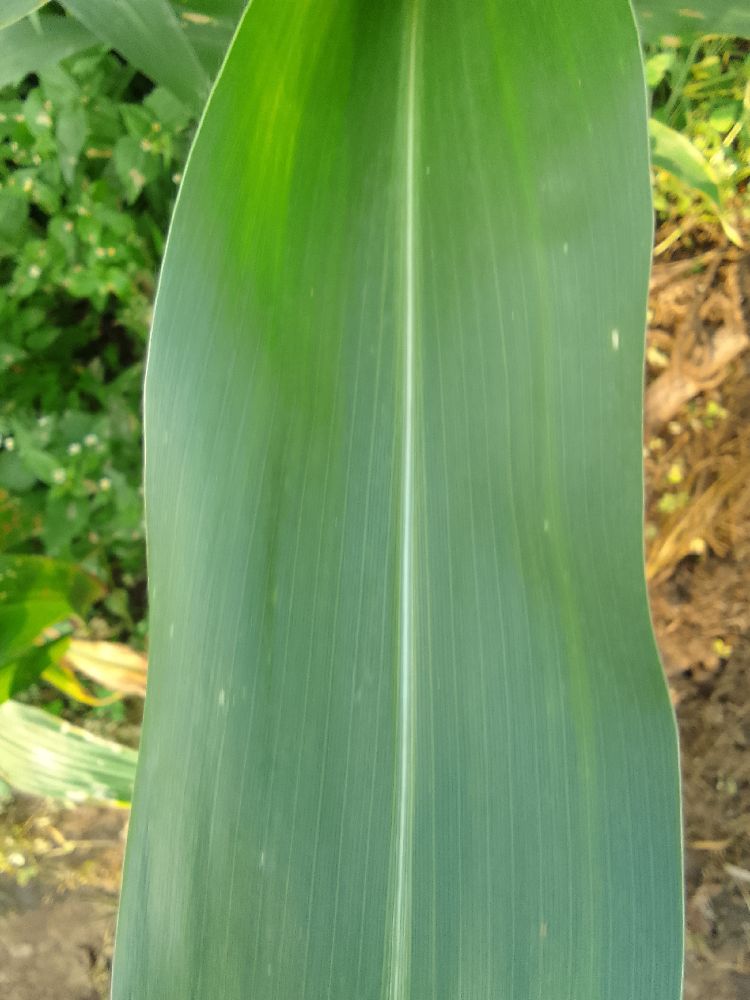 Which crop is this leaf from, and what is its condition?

maize, healthy
